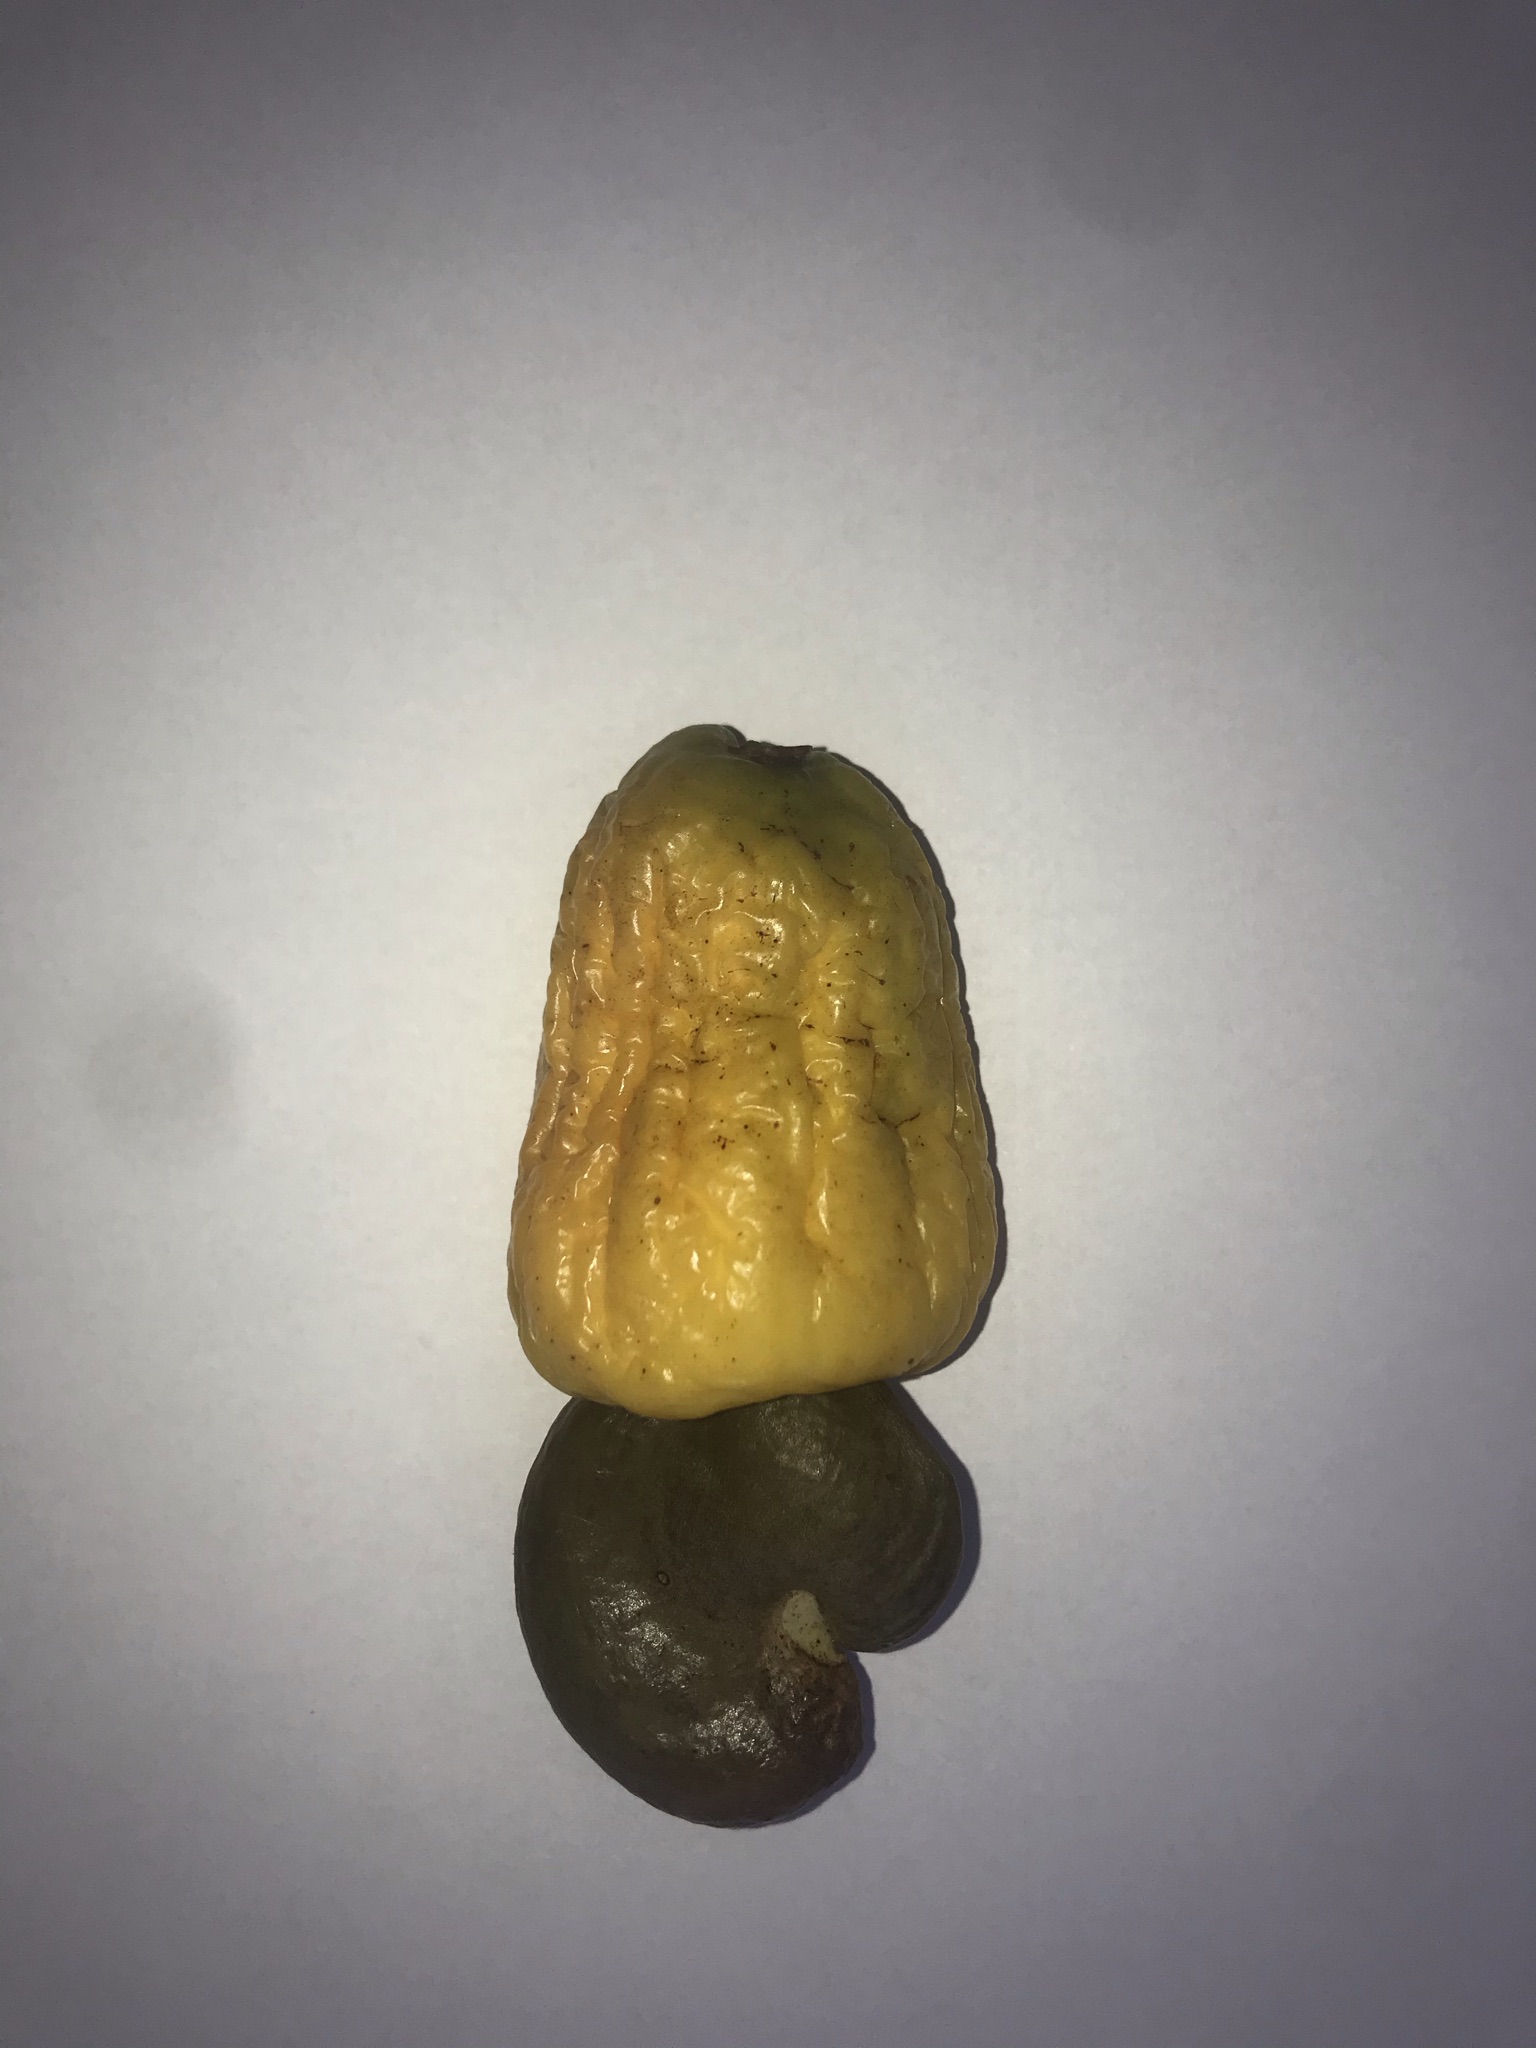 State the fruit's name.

caju amarelo
